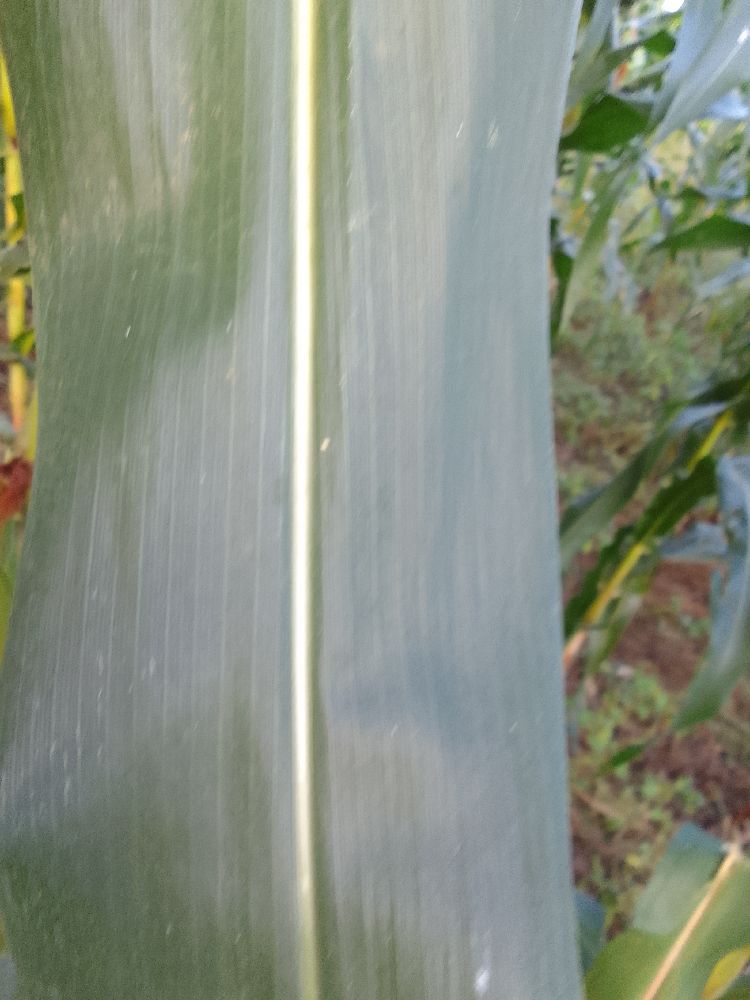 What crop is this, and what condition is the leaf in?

maize, healthy
